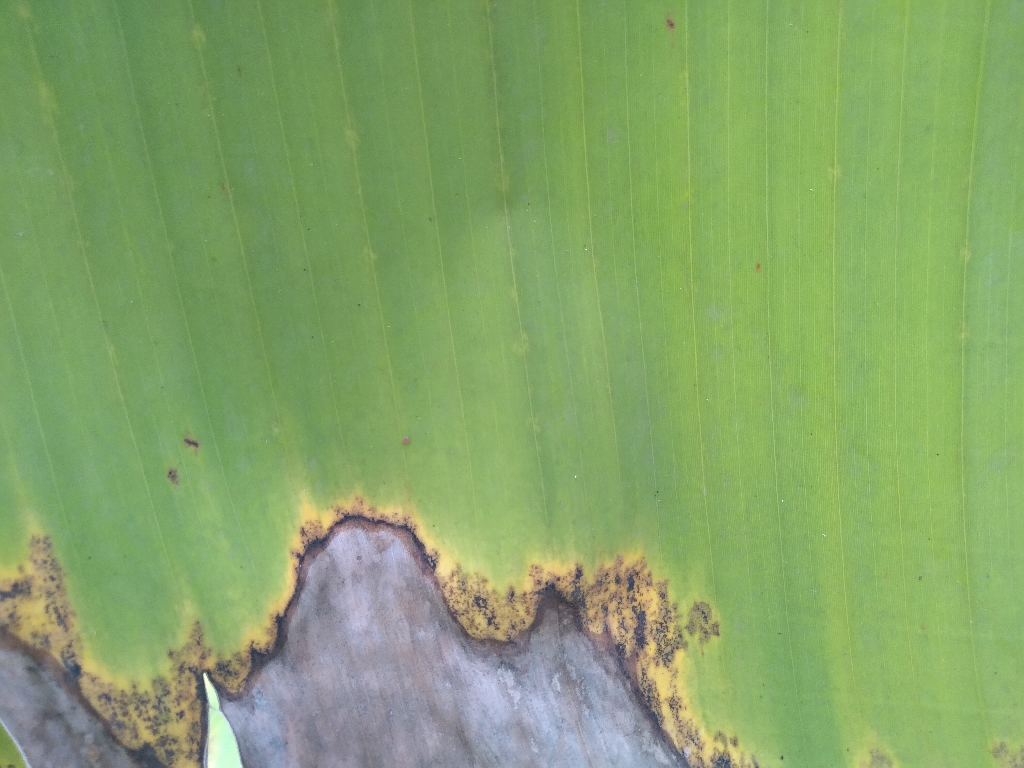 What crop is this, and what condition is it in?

banana, black sigatoka
